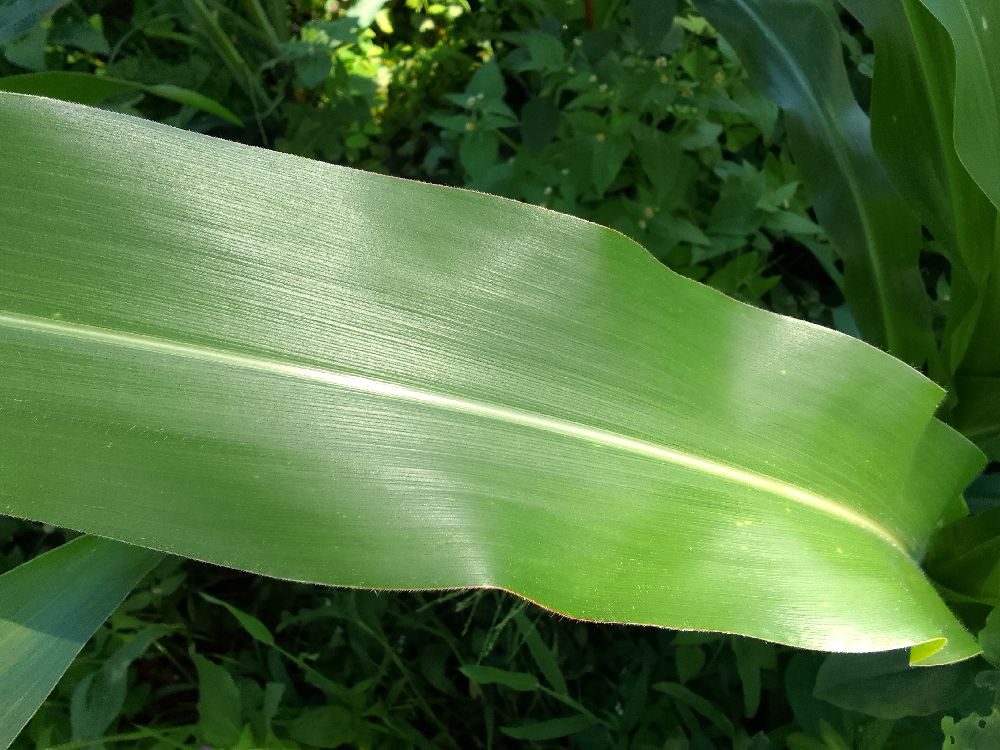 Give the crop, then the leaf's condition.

maize, healthy
